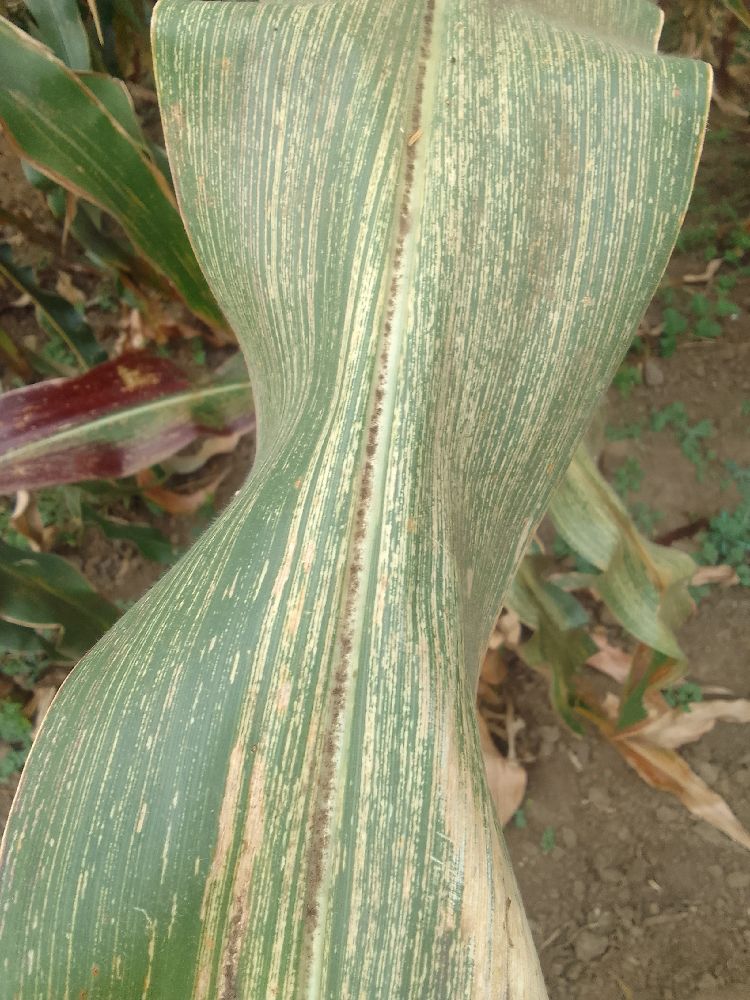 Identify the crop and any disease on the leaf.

maize, maize streak virus
